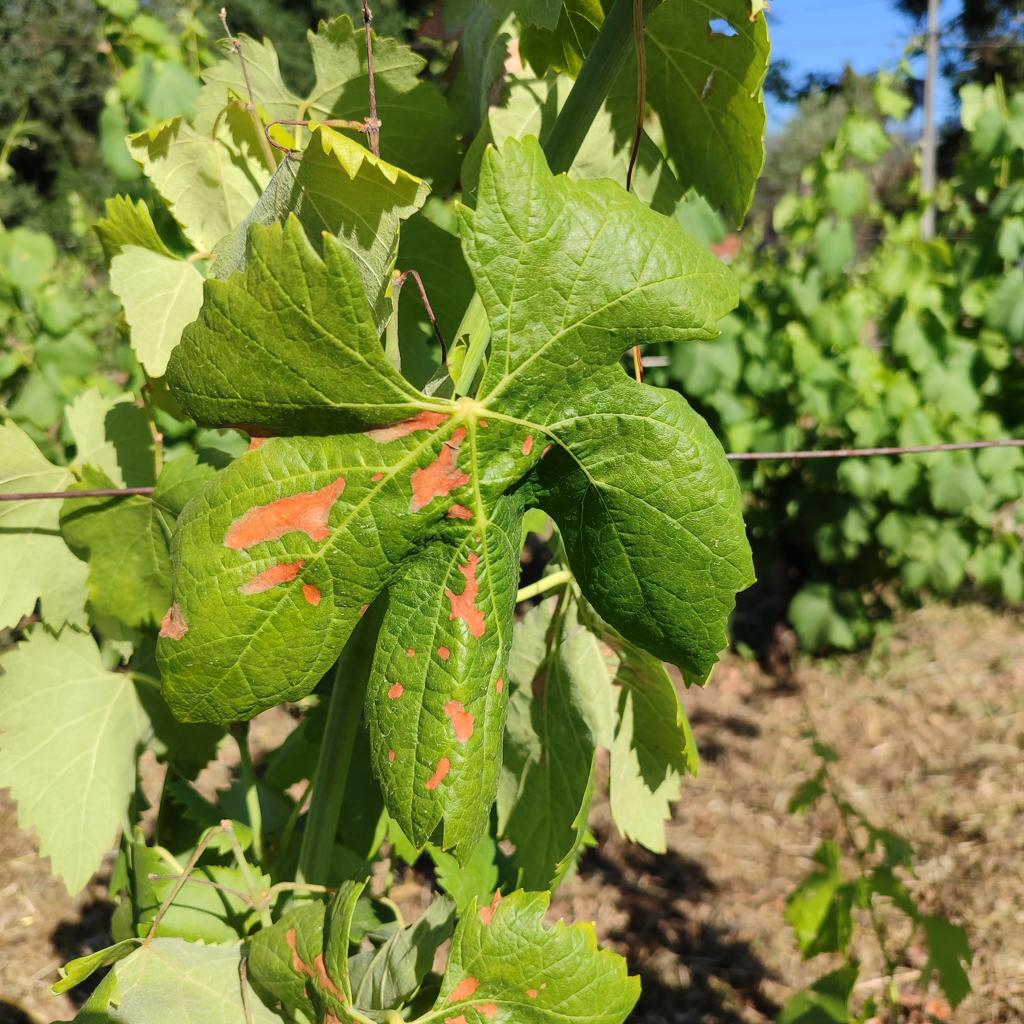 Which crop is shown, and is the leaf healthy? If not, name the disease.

grapevine, esca complex
